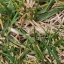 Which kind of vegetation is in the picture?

grass
